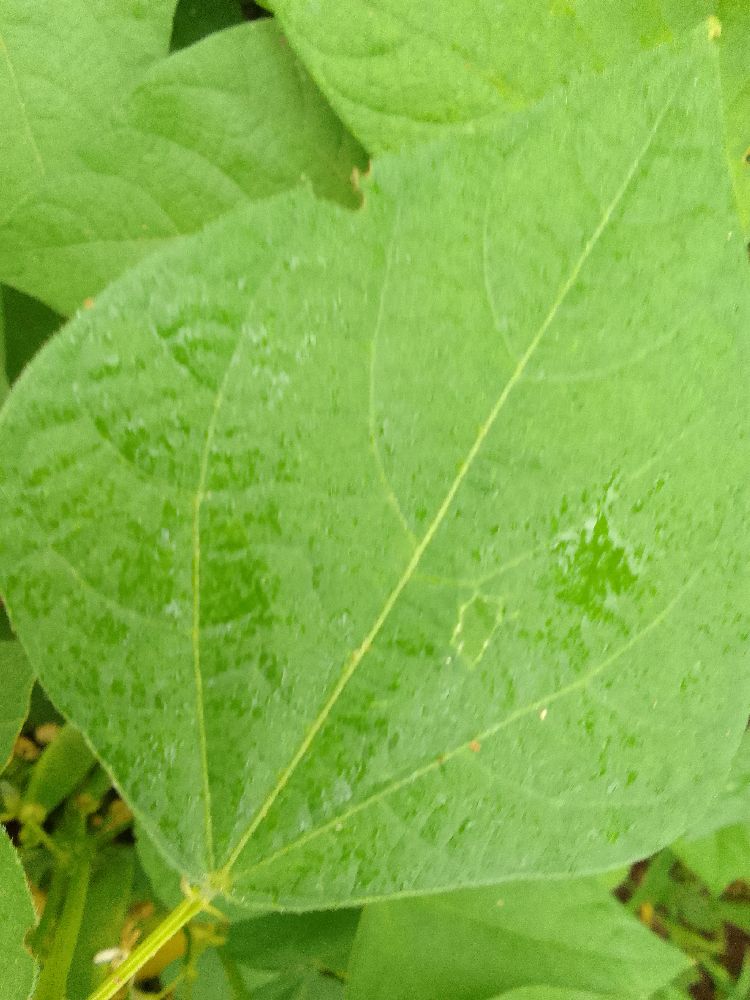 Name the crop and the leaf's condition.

common bean, healthy
